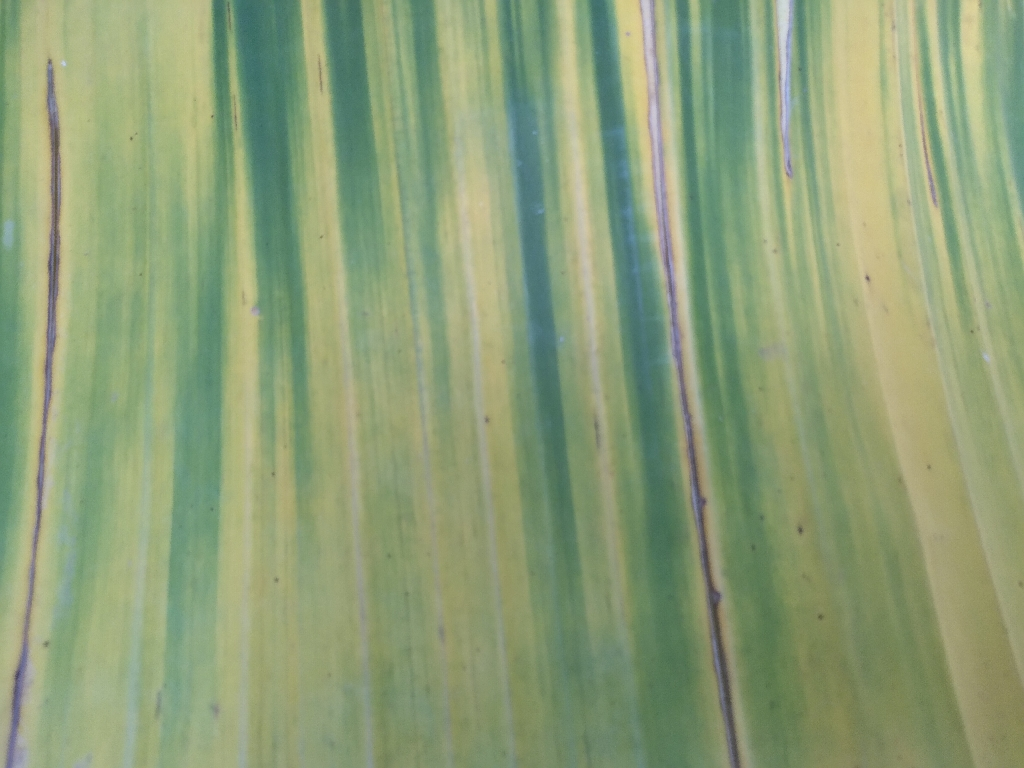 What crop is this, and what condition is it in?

banana, fusarium wilt race 1
